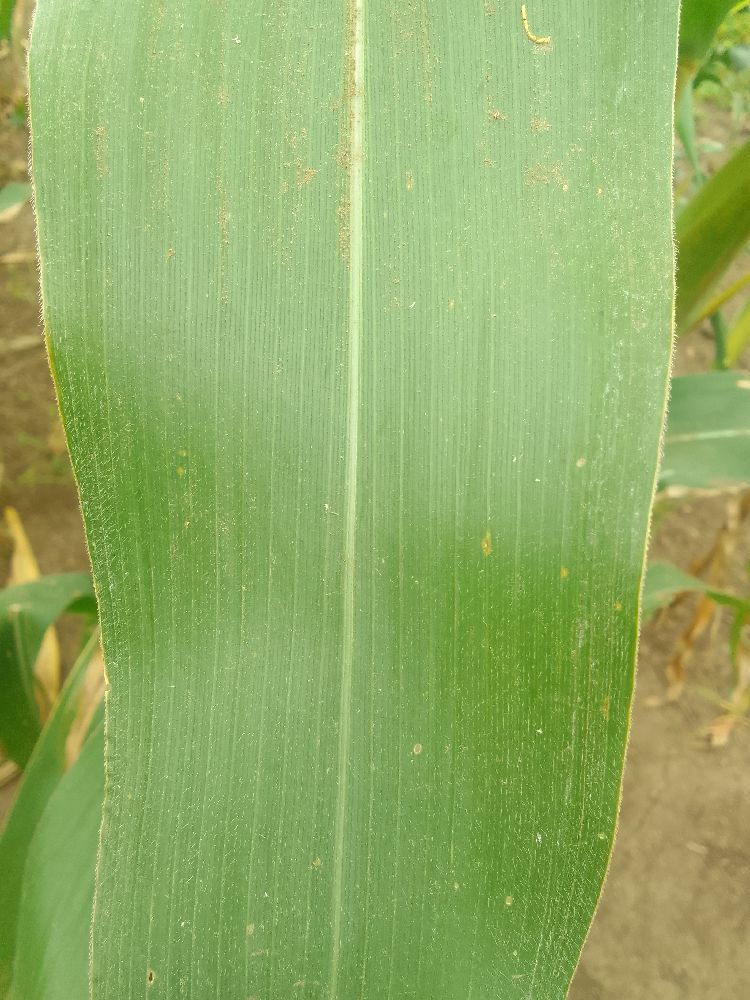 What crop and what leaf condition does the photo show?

maize, healthy
